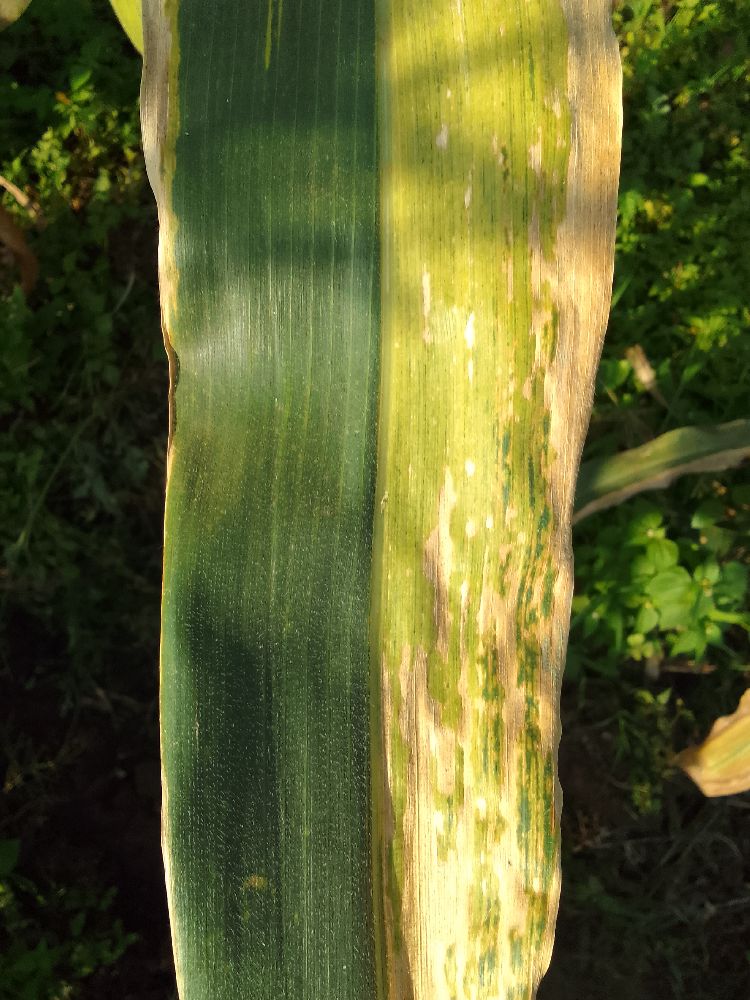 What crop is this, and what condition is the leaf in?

maize, maize lethal necrosis
